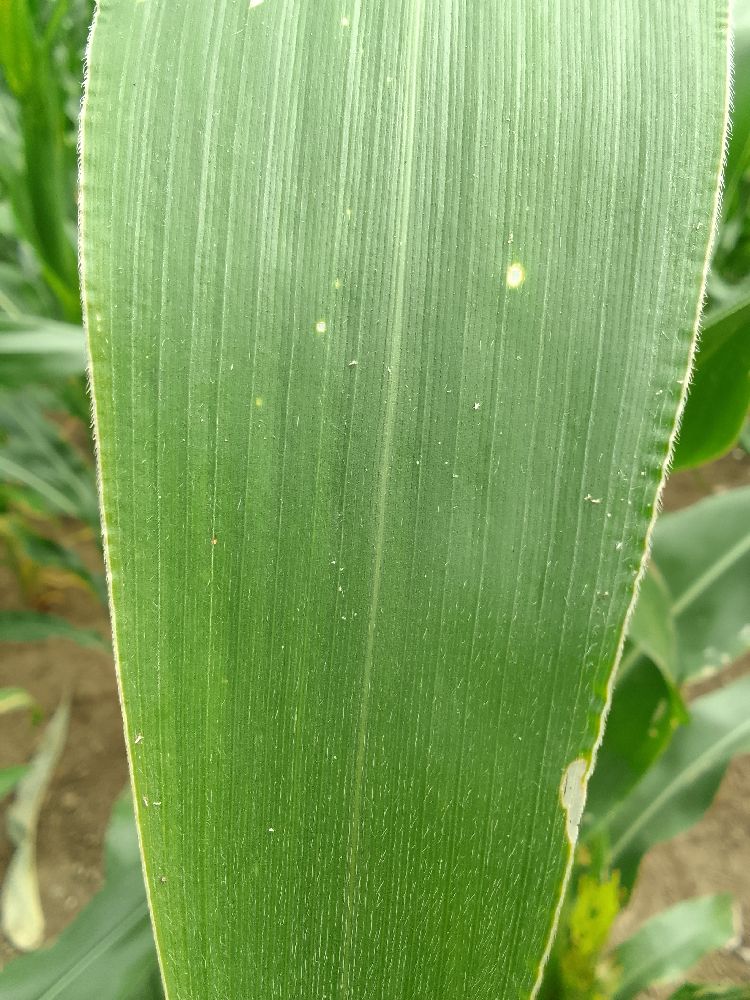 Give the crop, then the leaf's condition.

maize, healthy
